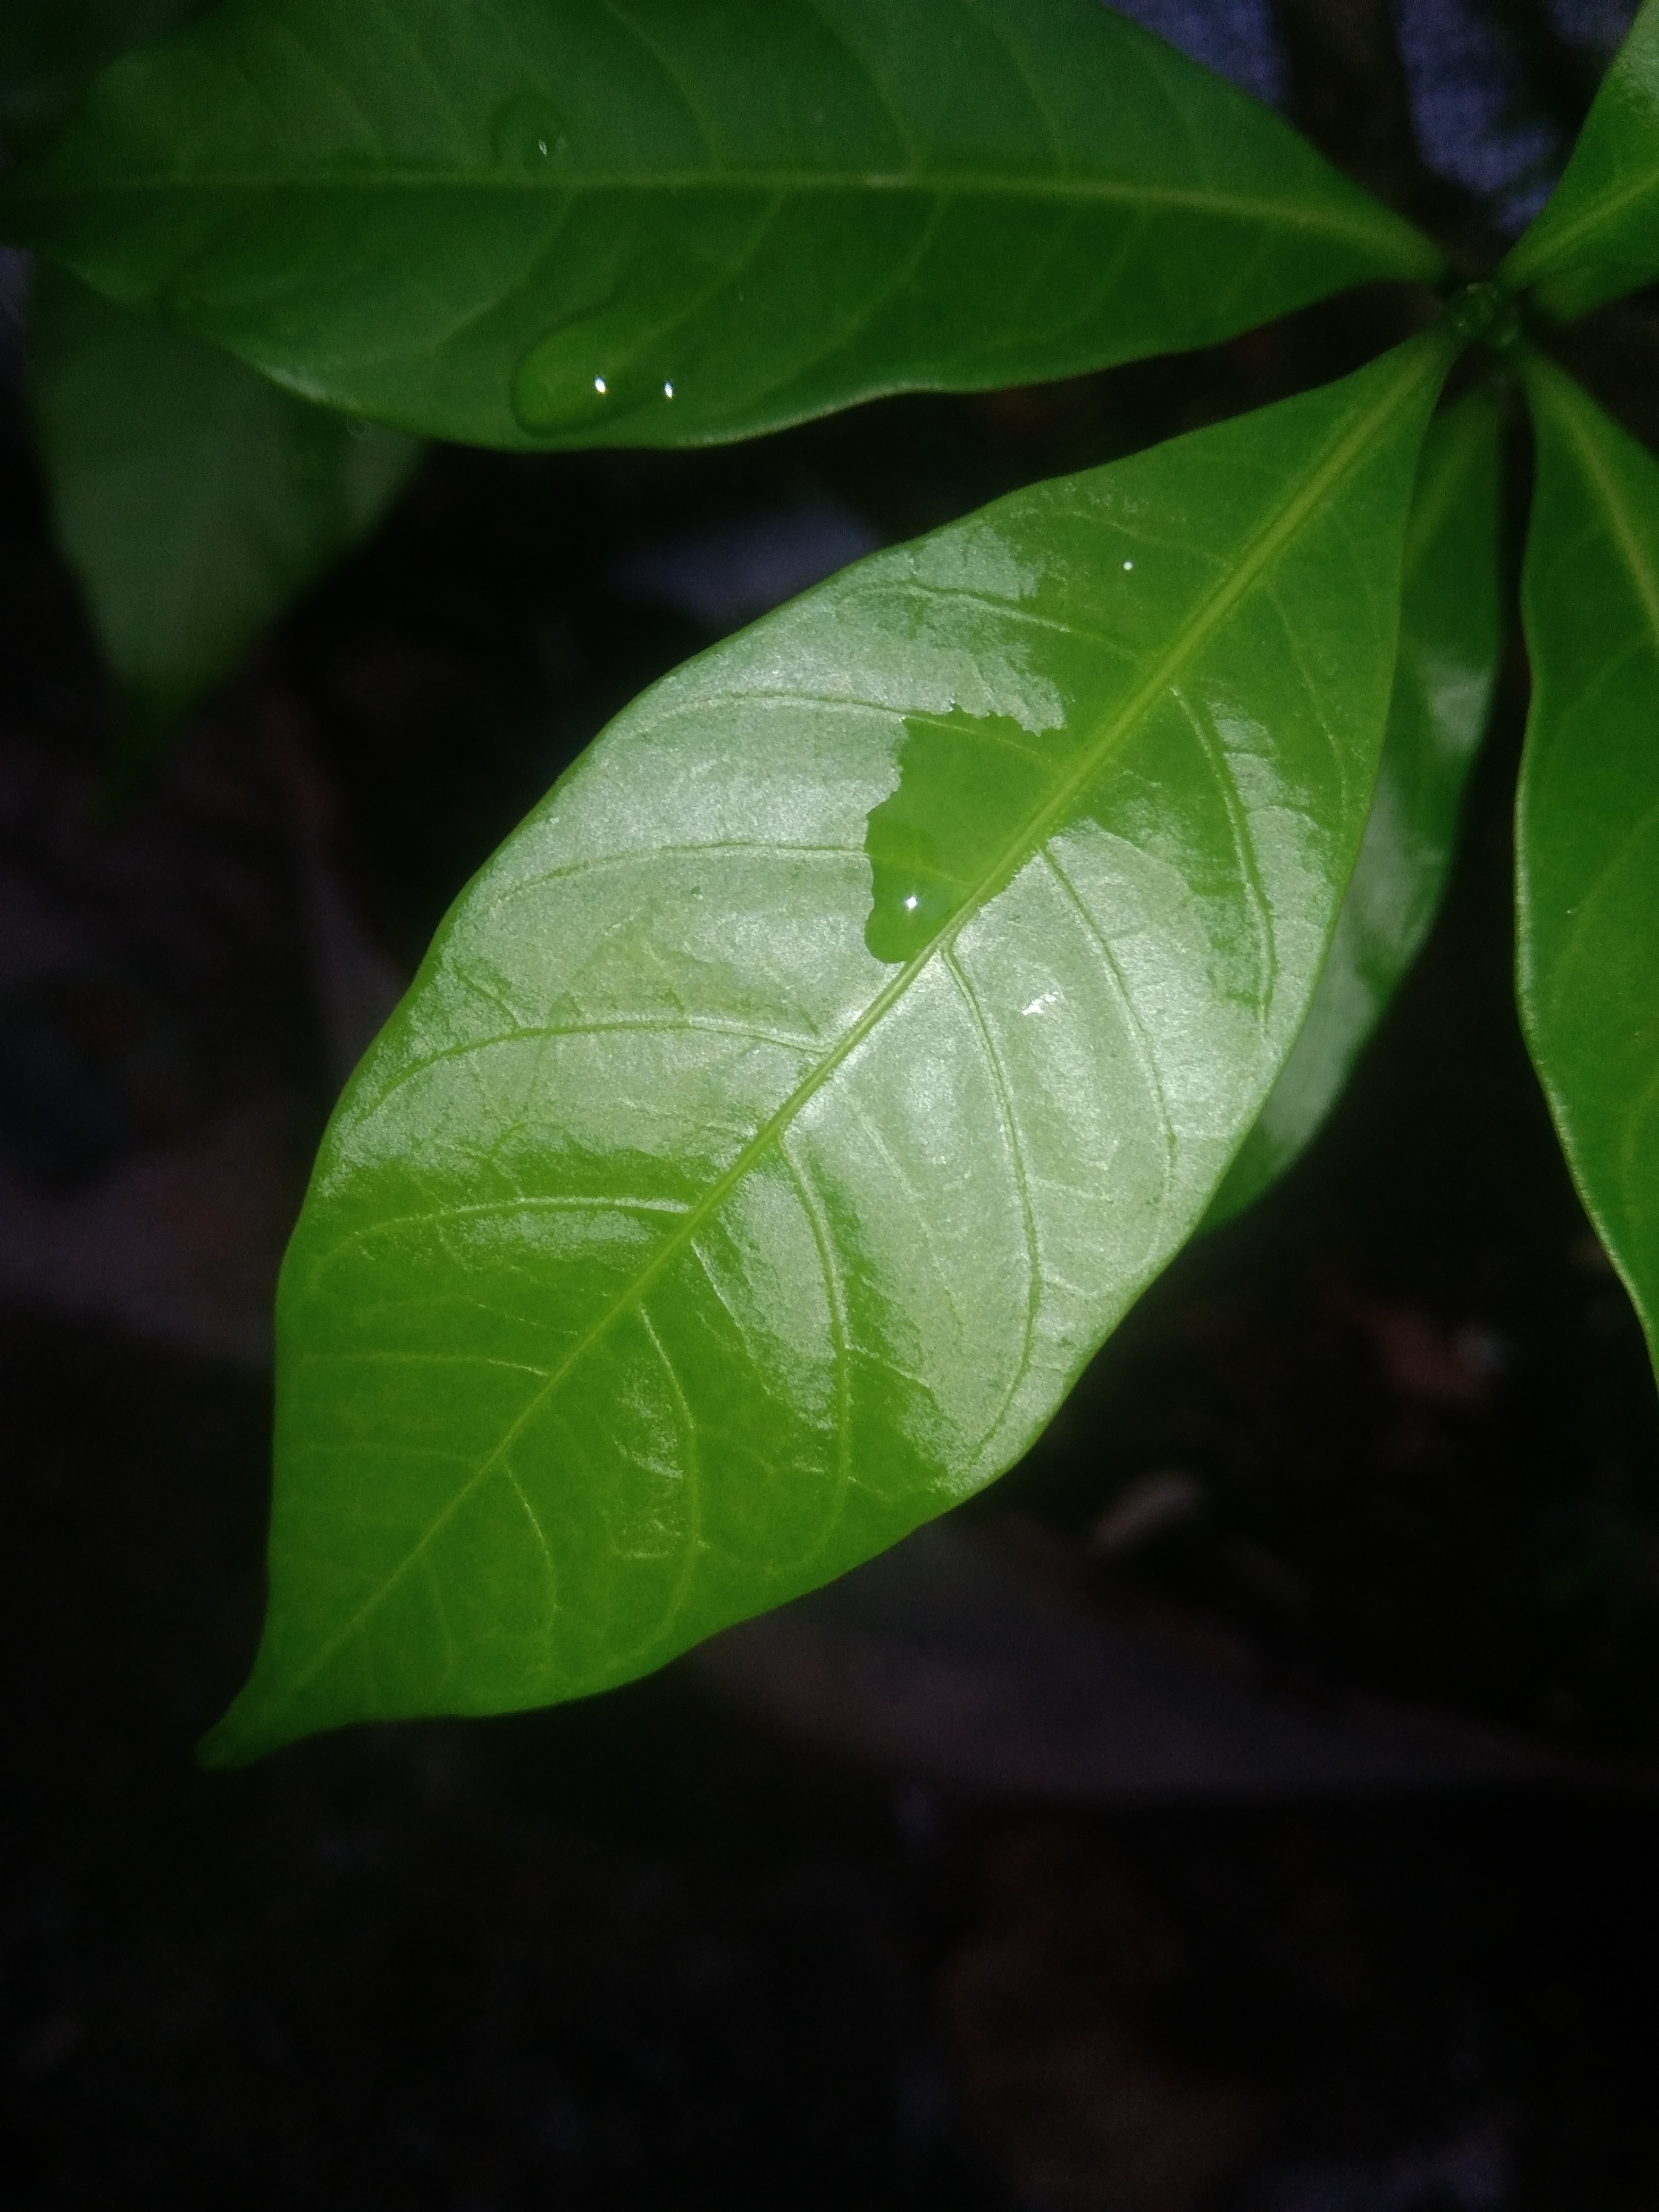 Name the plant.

togor
